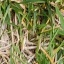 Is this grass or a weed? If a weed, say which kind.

grass
